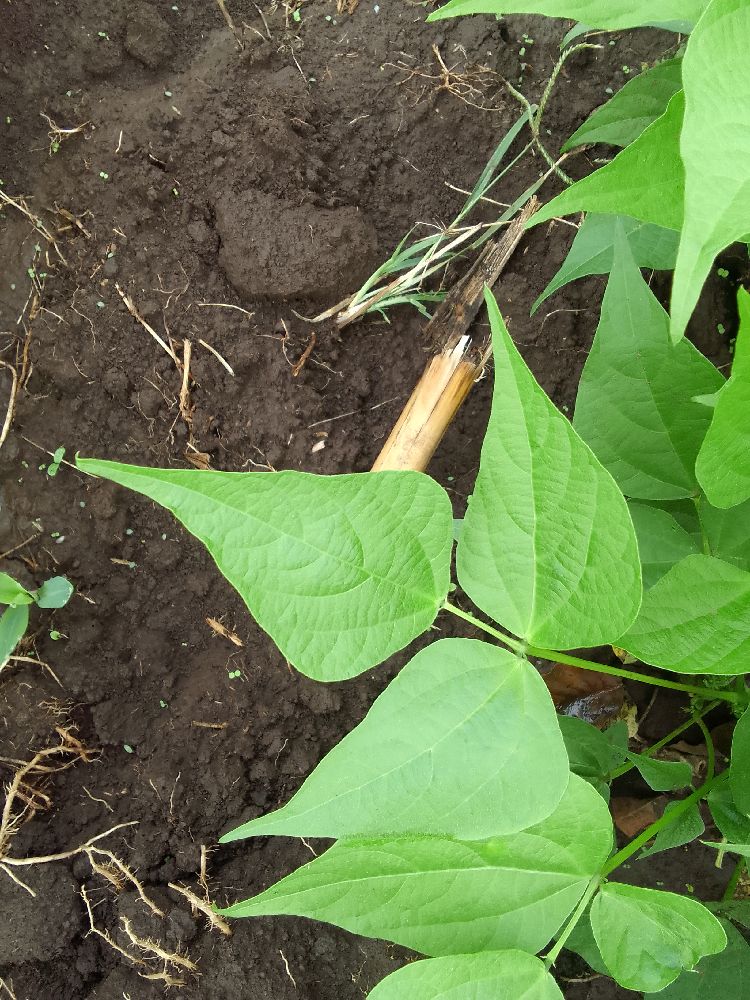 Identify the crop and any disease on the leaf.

common bean, healthy
